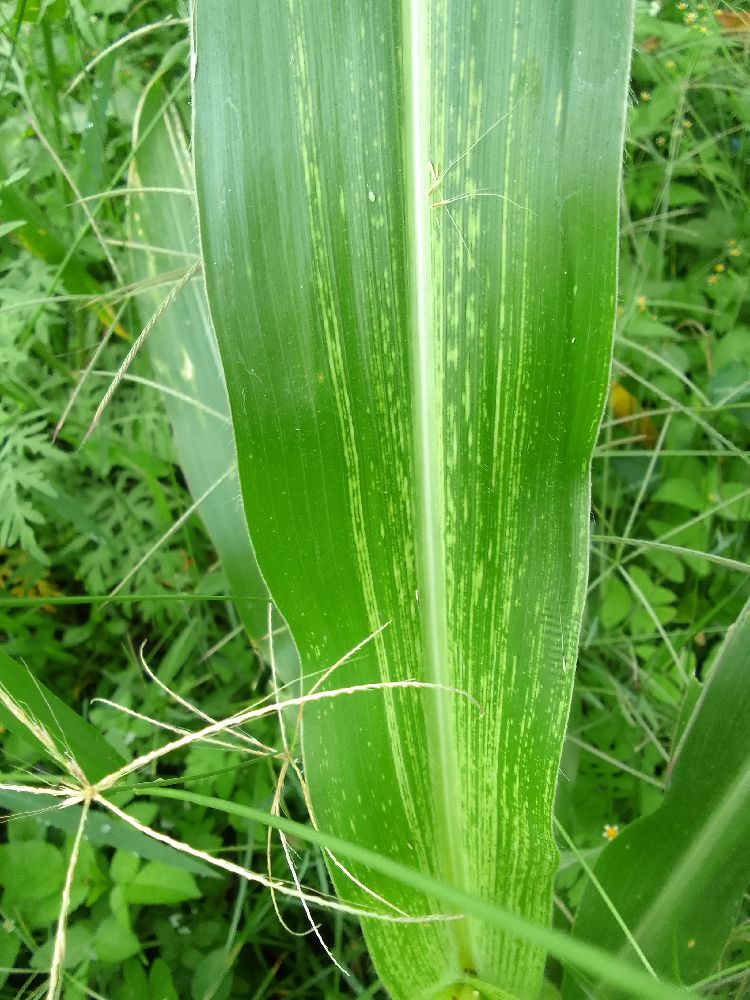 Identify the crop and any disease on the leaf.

maize, maize streak virus
